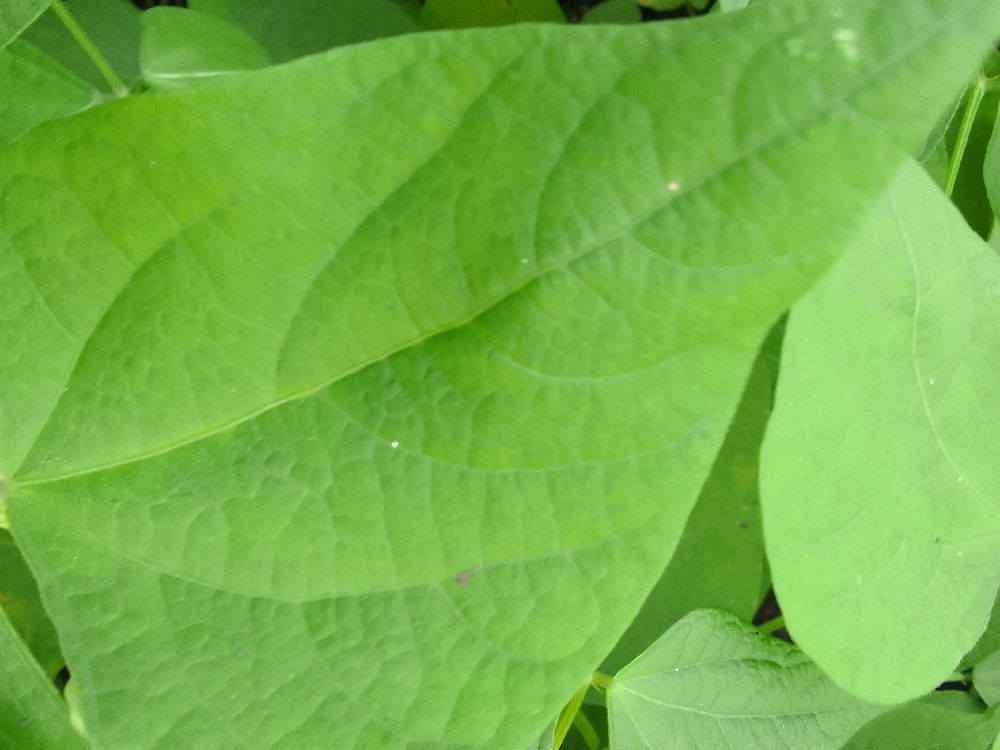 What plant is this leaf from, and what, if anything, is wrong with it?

common bean, healthy
